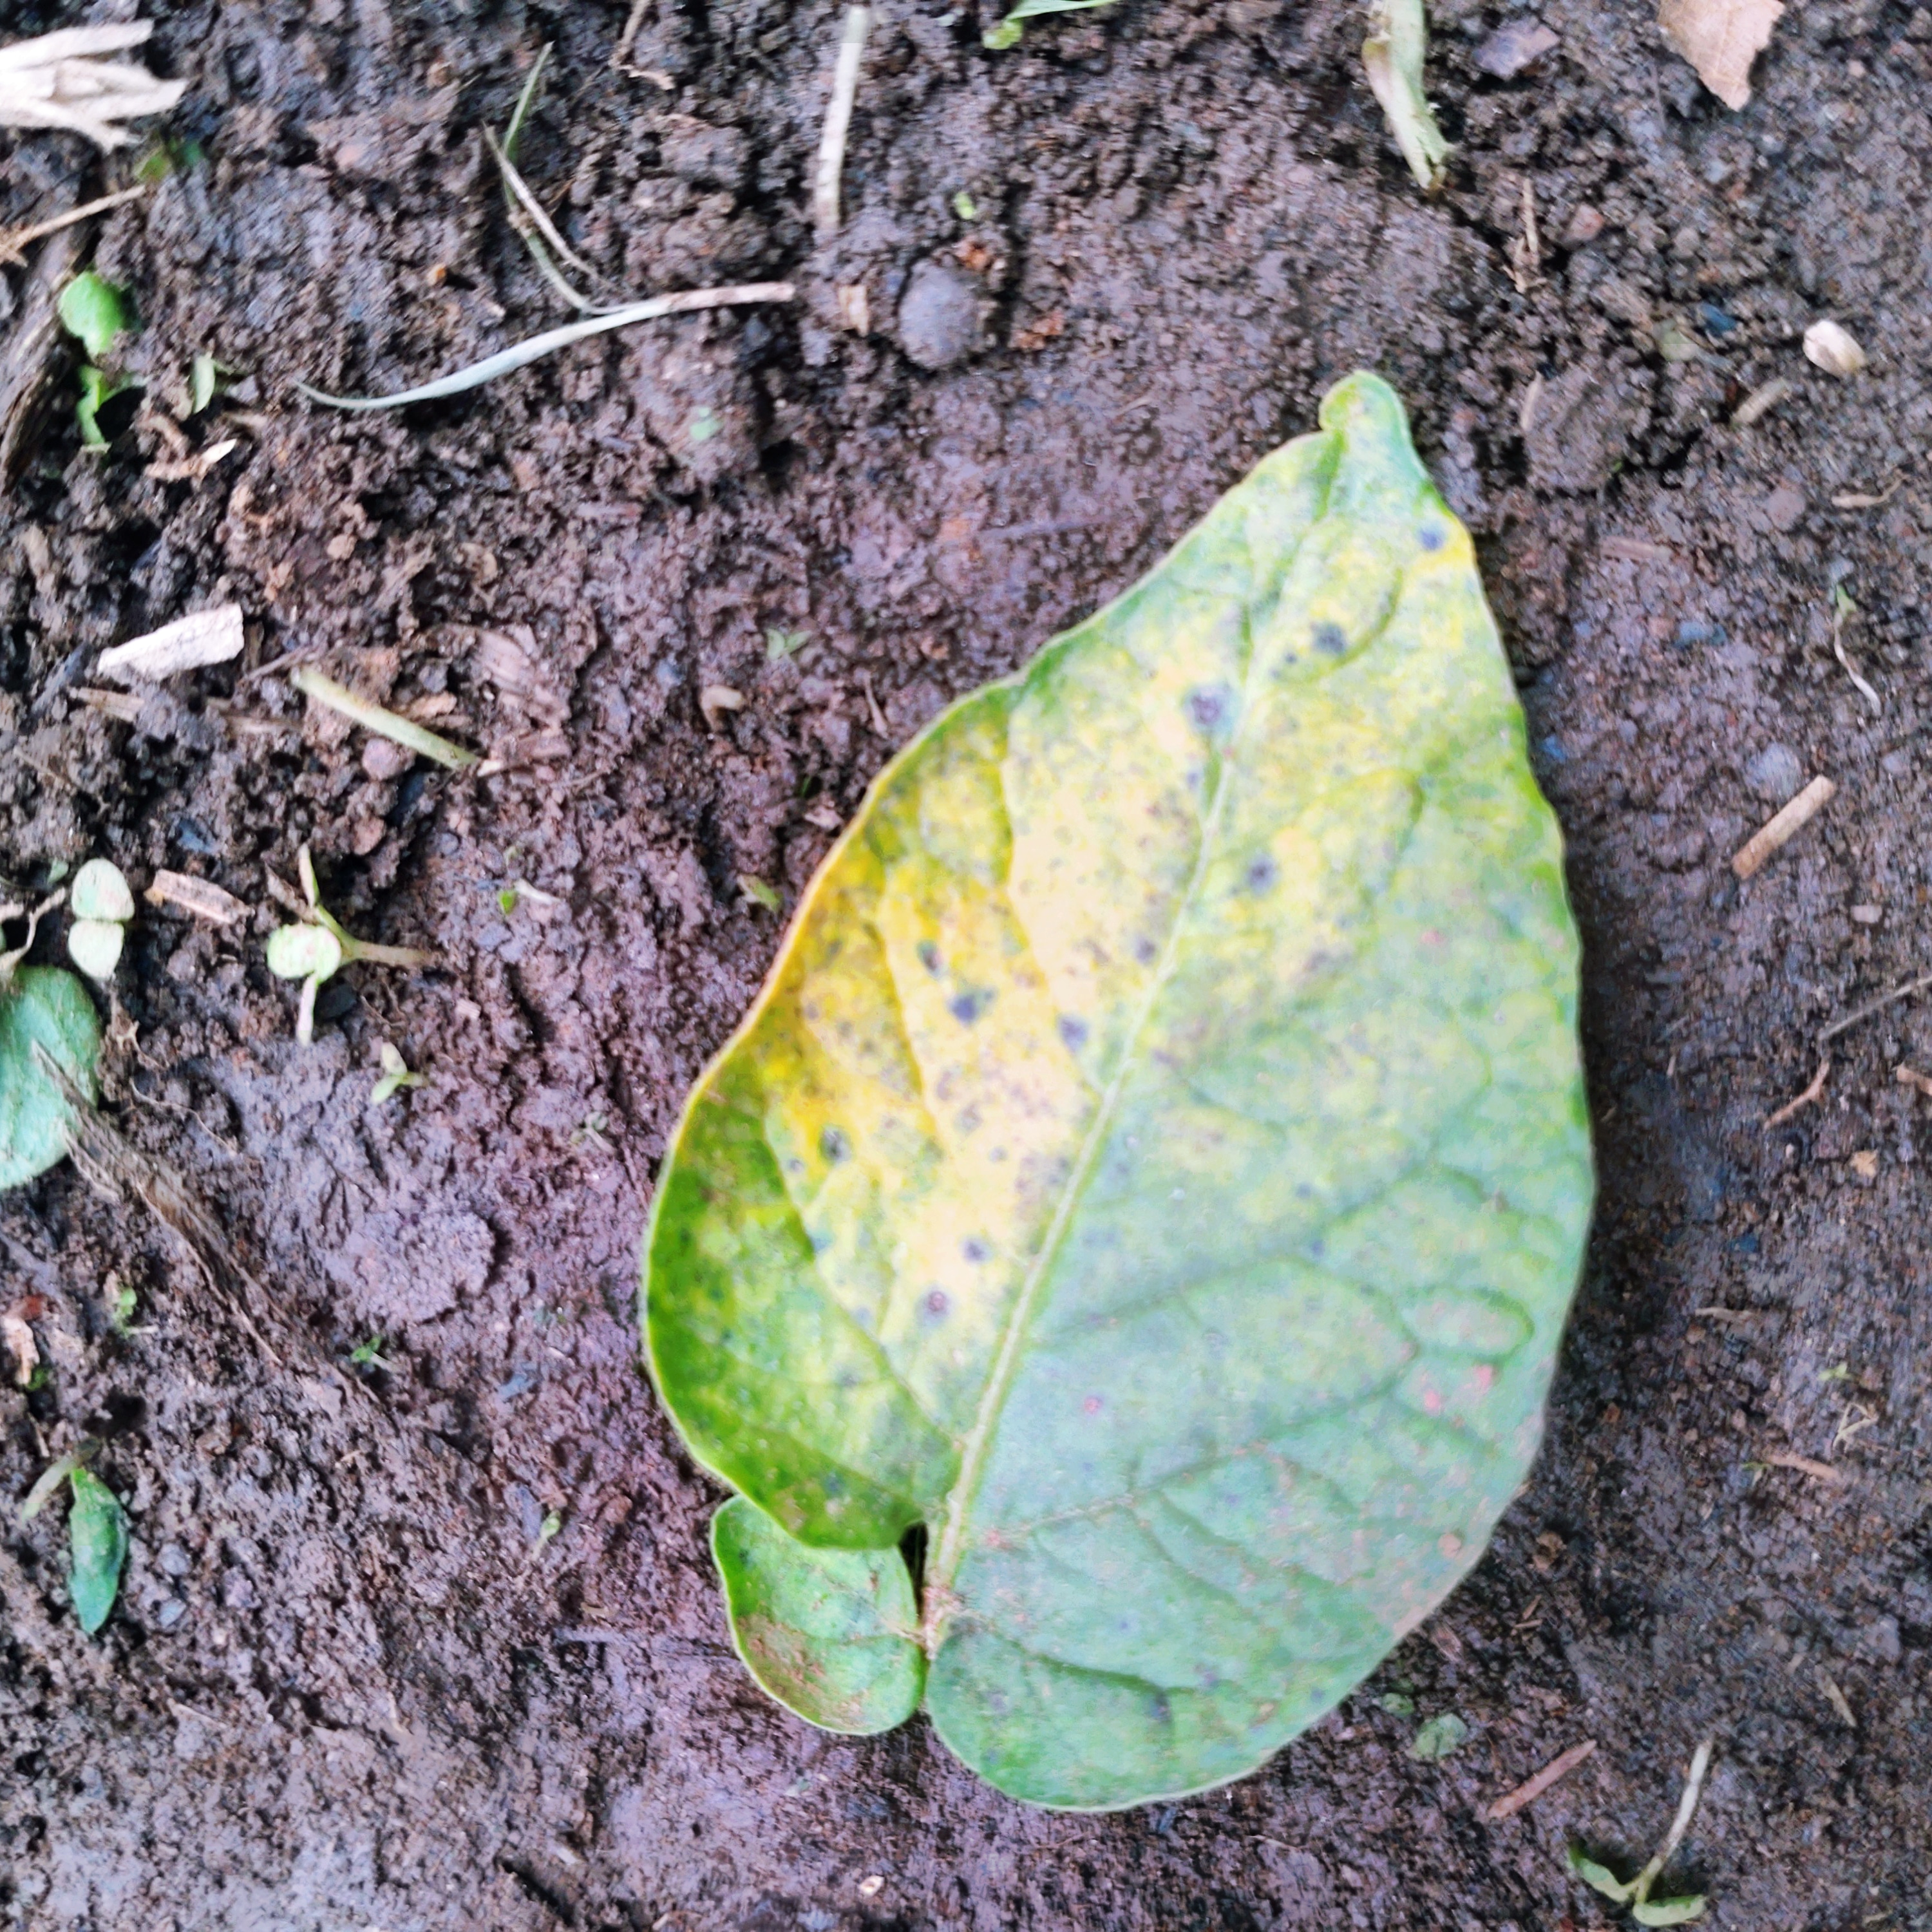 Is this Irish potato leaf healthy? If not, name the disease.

late blight
